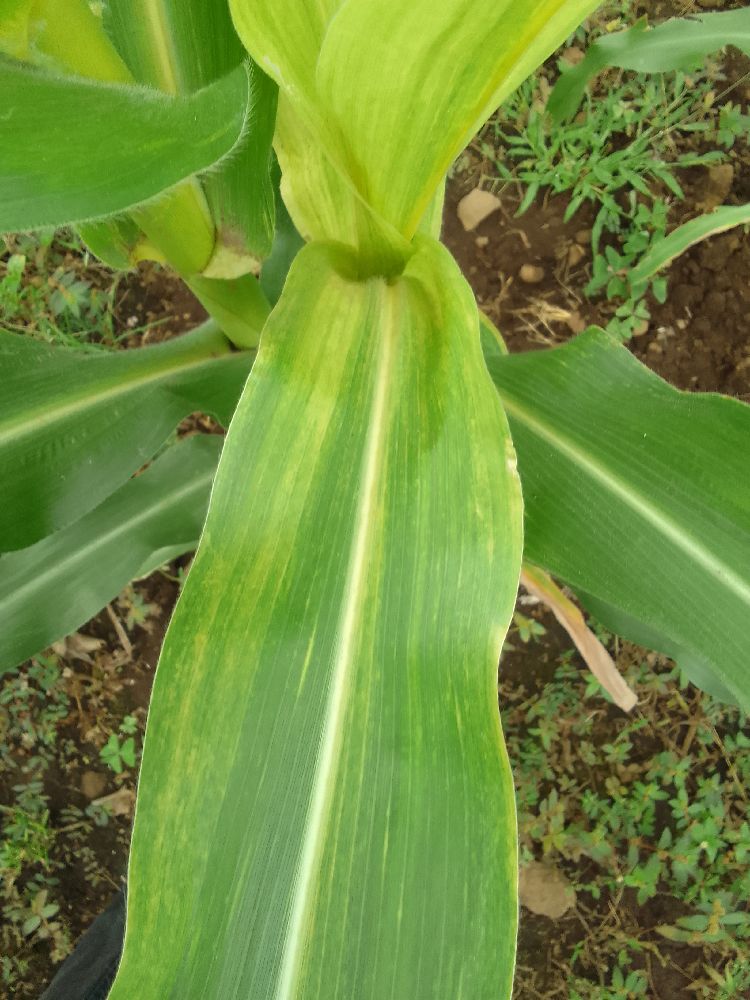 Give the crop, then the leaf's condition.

maize, maize lethal necrosis
